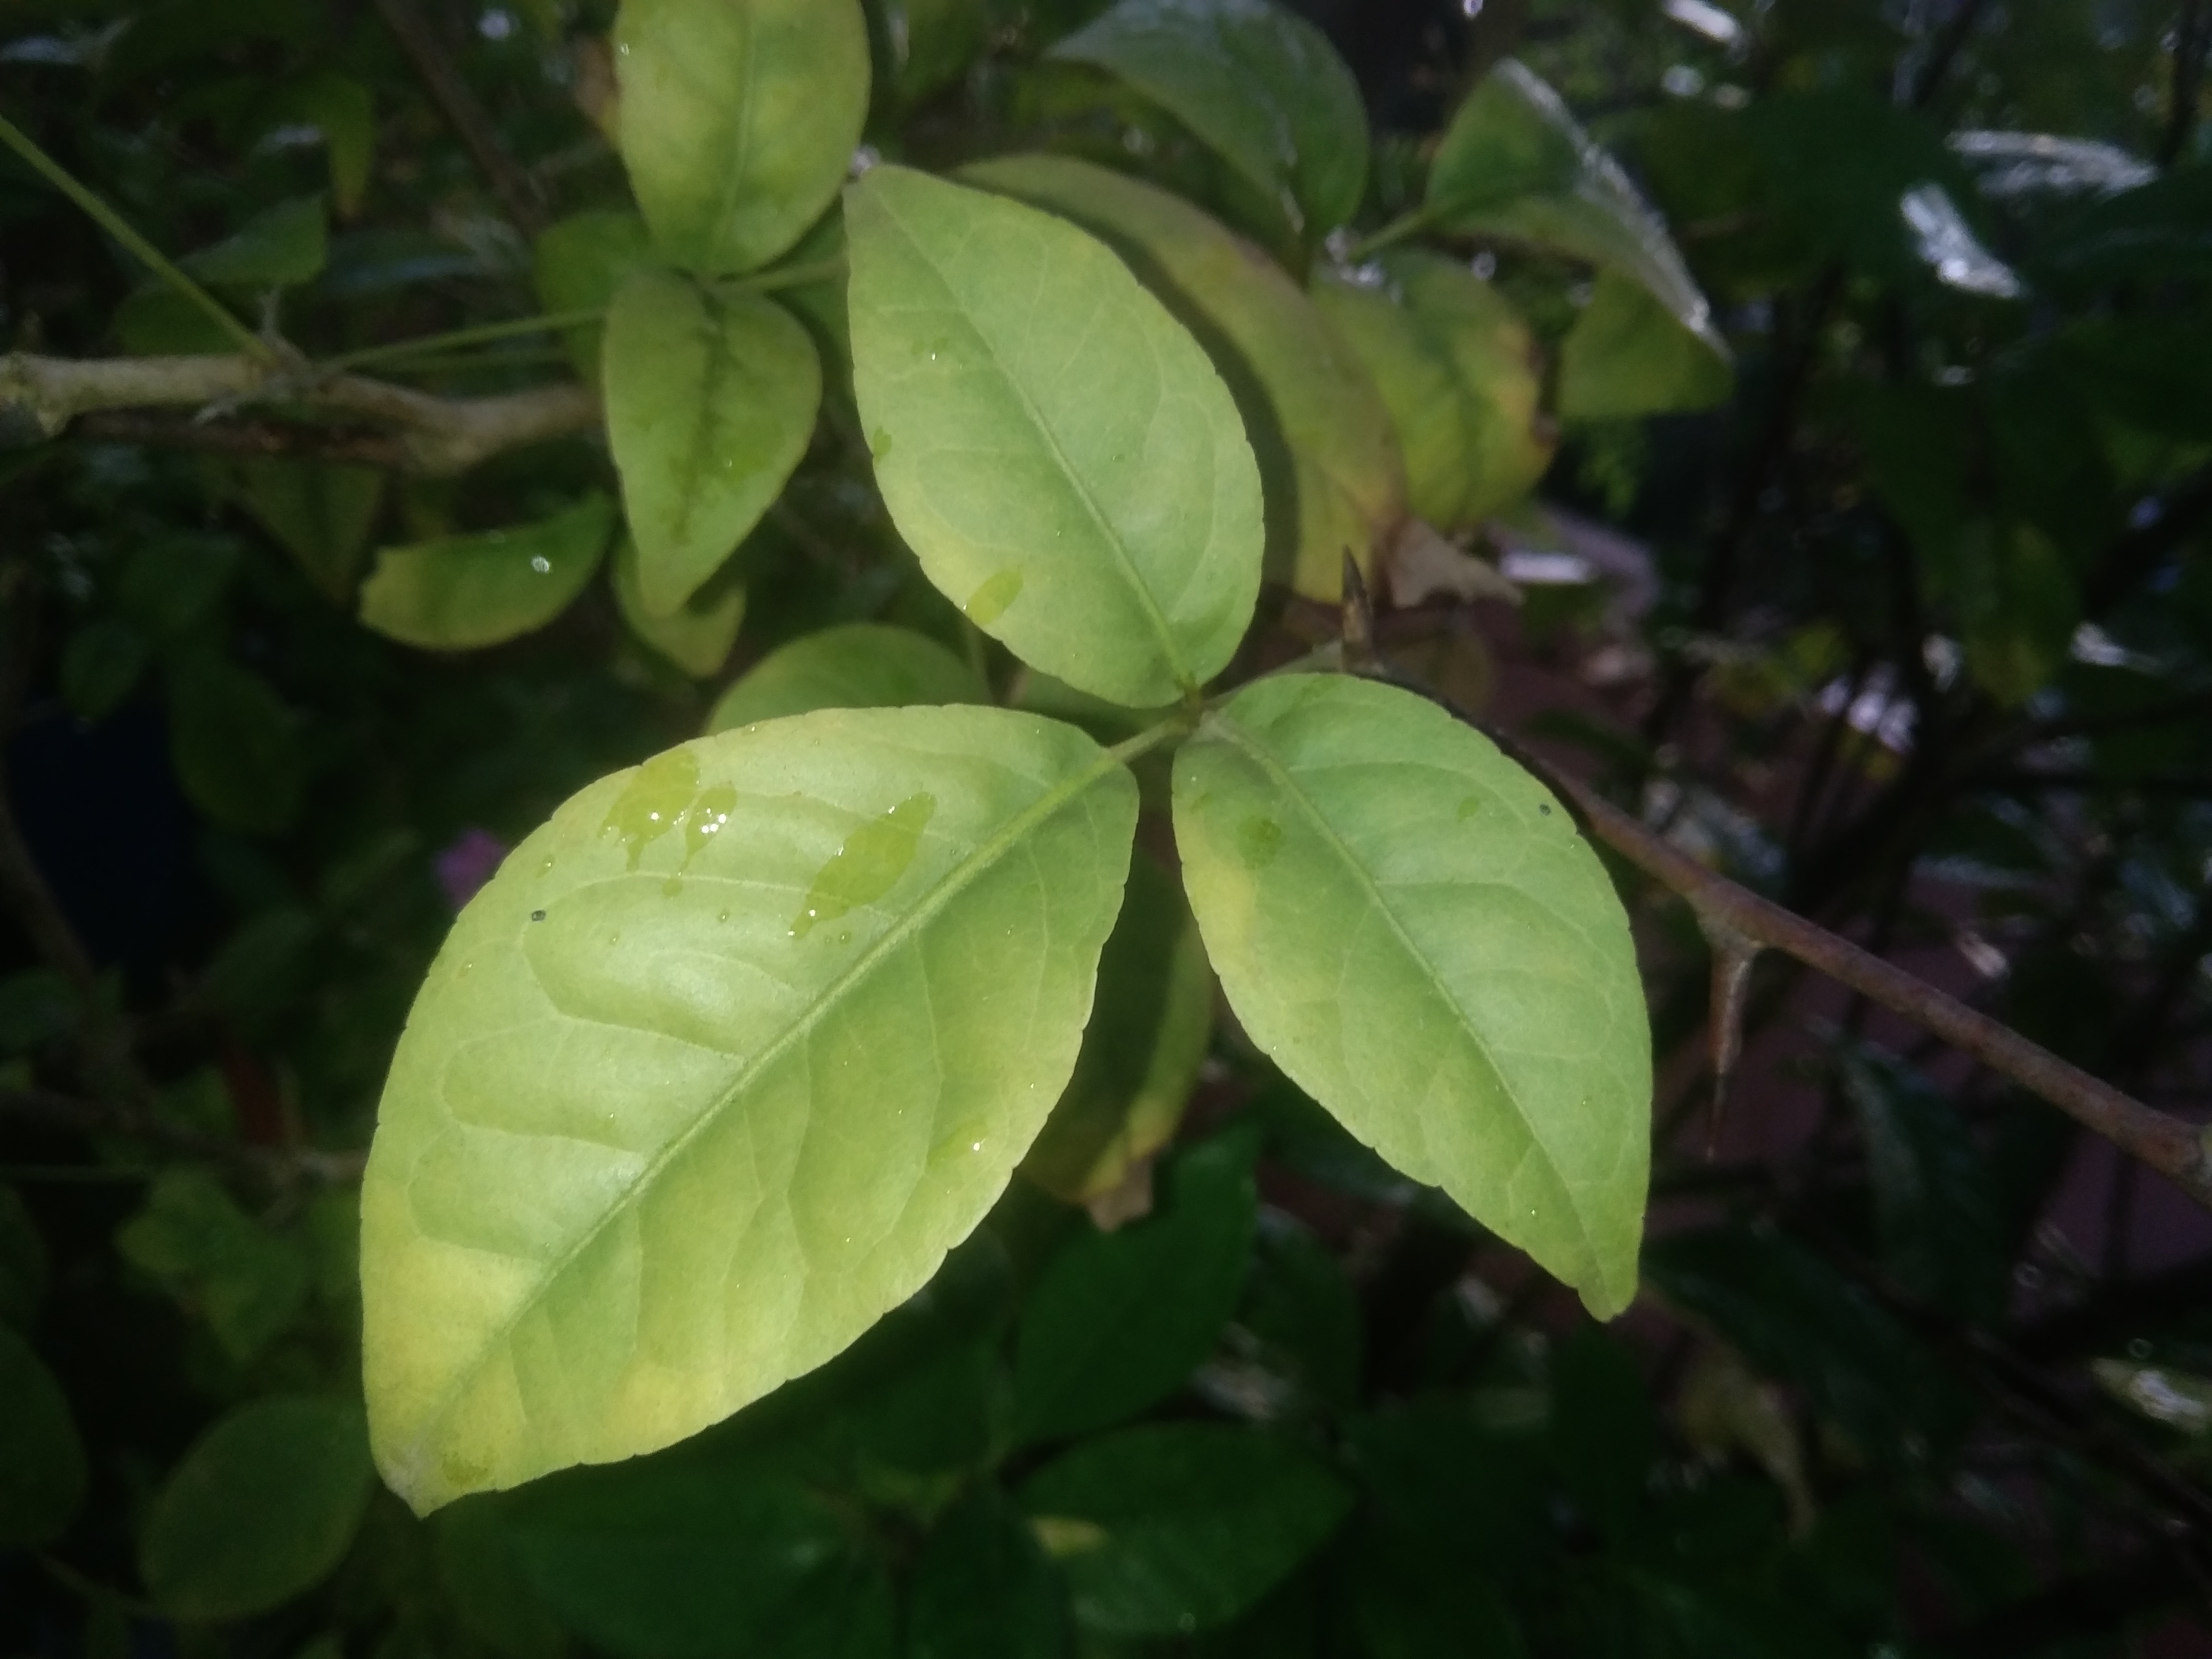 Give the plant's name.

wood apple
